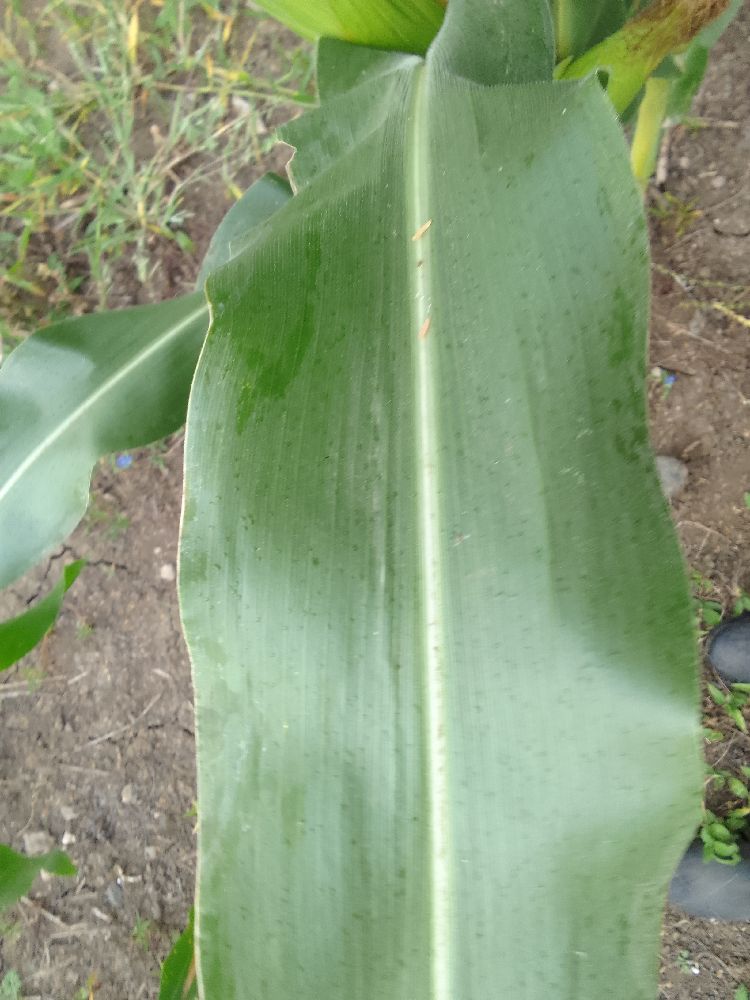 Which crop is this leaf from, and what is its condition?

maize, healthy
